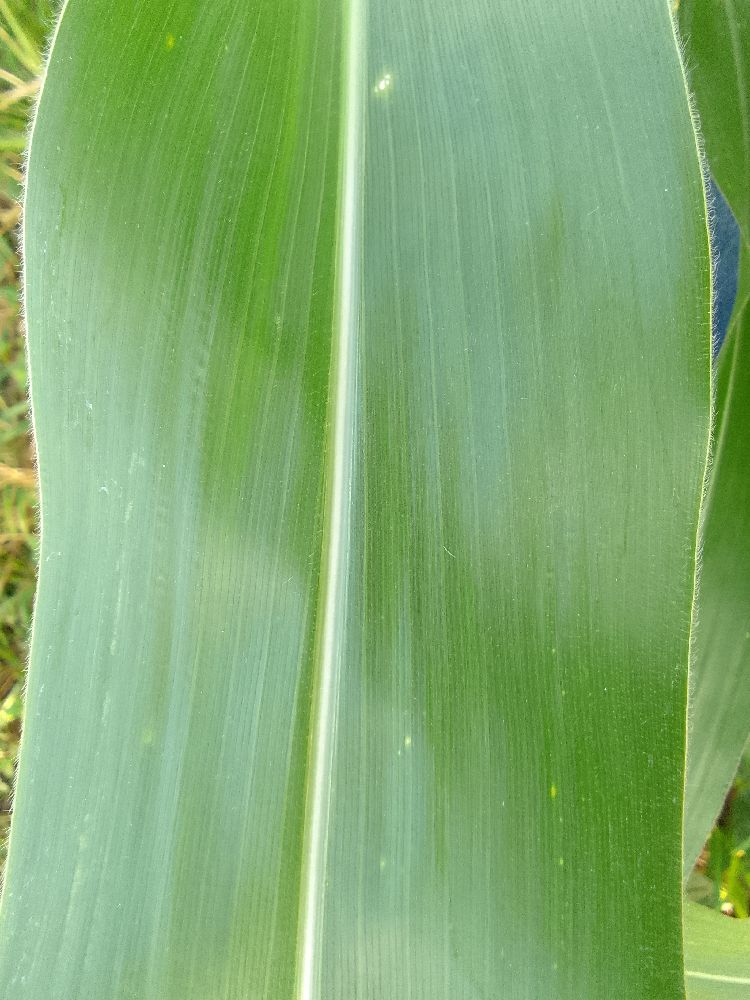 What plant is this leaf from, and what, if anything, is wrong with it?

maize, healthy
